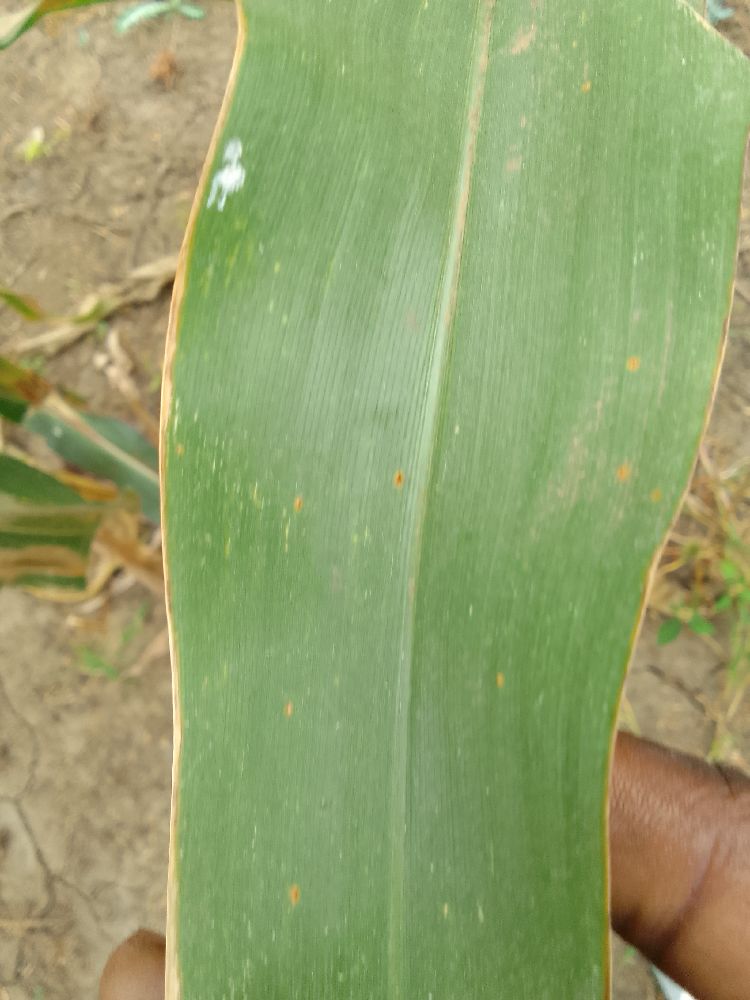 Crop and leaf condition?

maize, healthy
